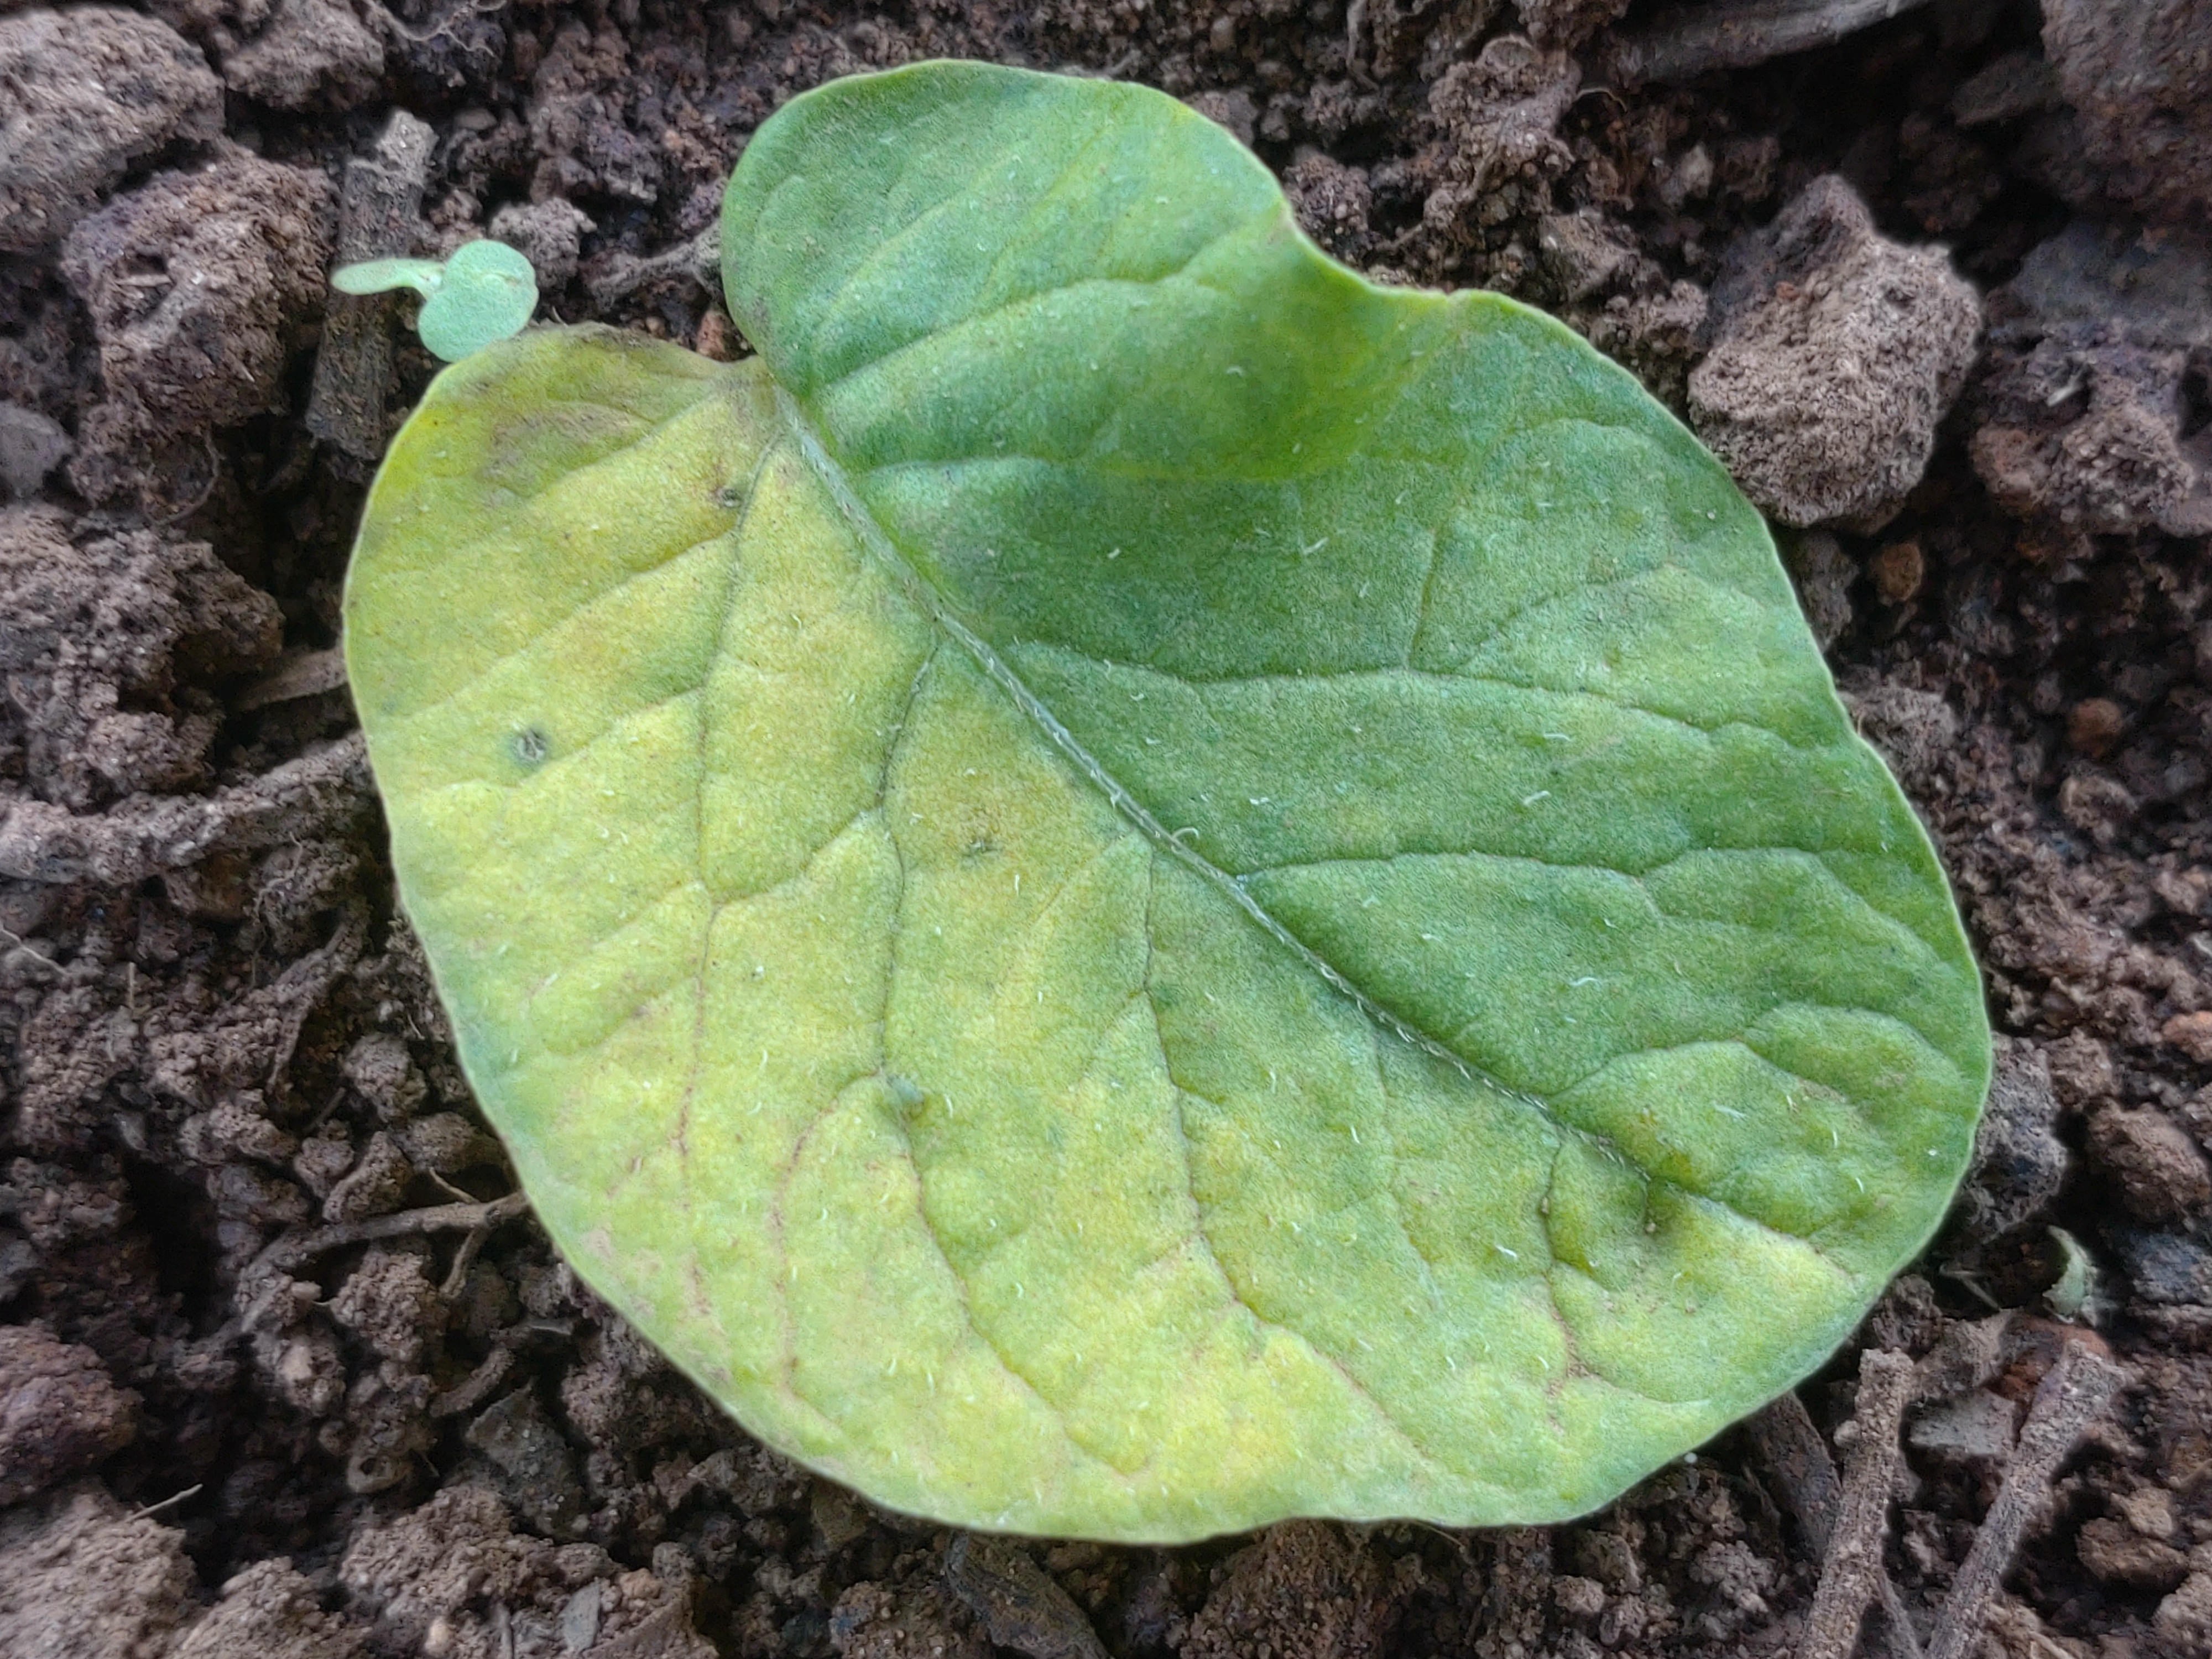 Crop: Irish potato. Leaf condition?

late blight
